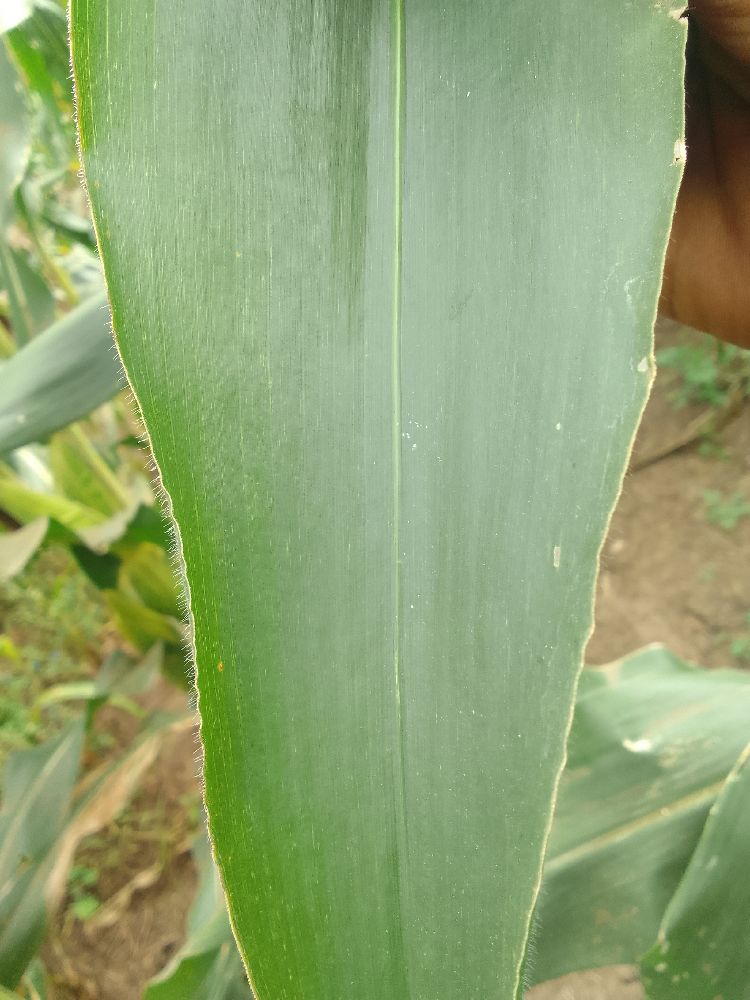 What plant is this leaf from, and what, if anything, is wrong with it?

maize, healthy
